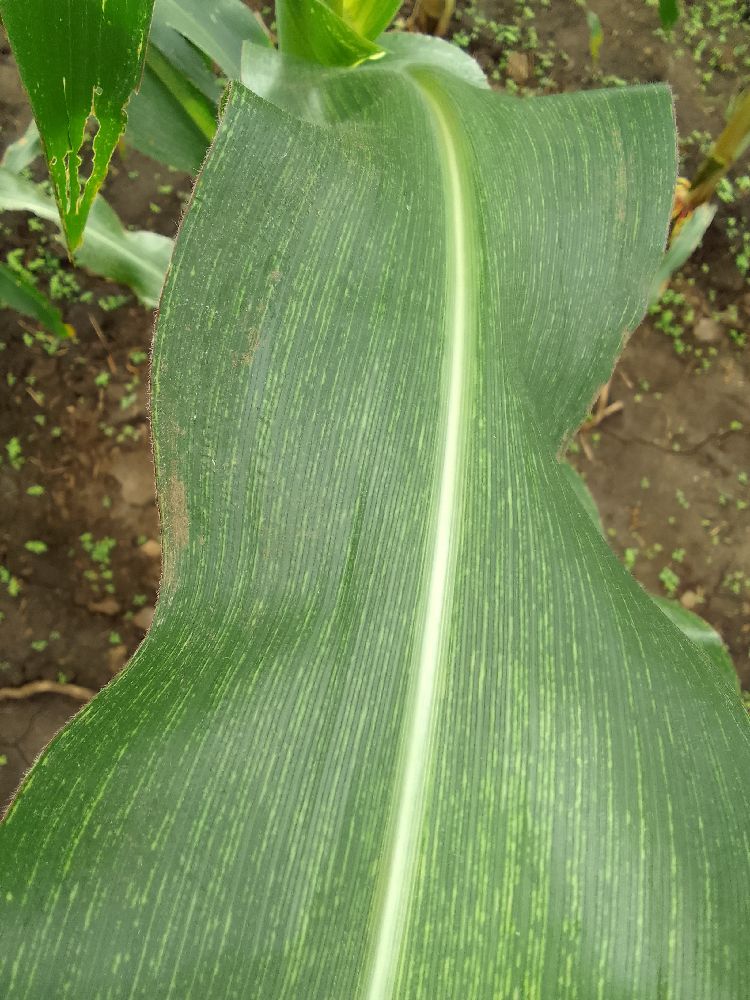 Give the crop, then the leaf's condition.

maize, maize streak virus
